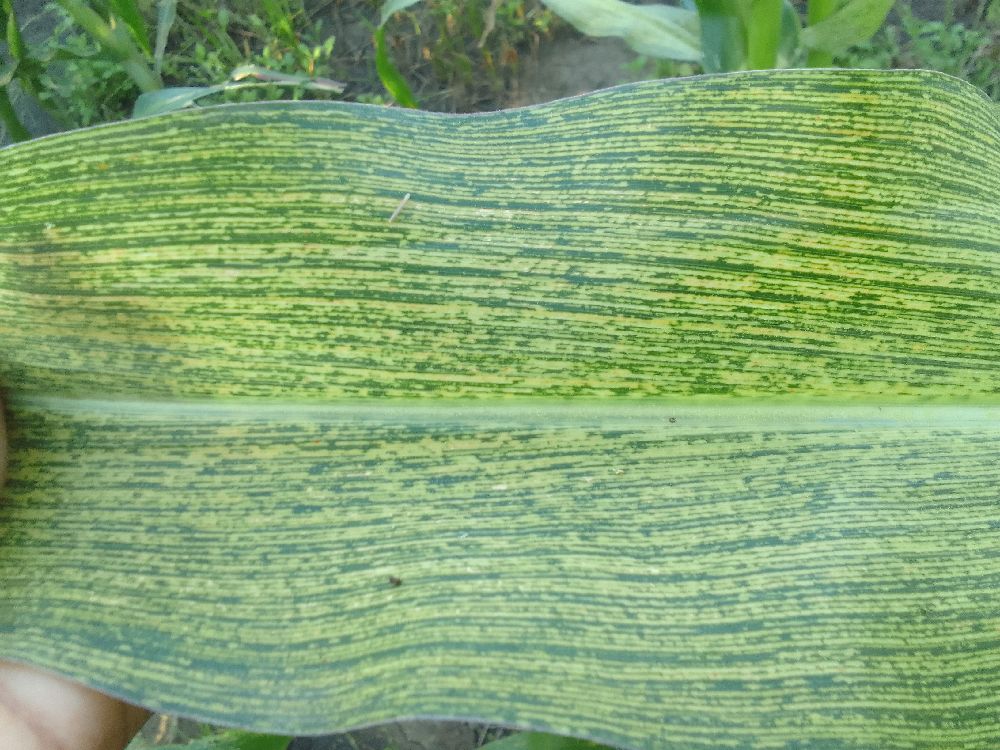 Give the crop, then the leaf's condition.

maize, maize streak virus
